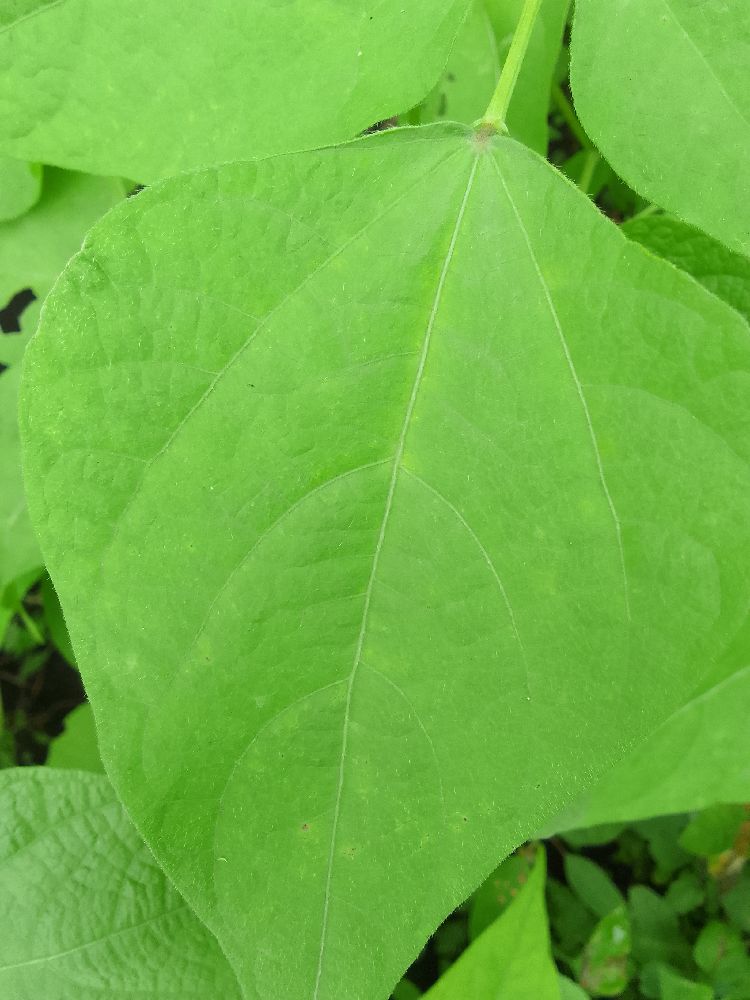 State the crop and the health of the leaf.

common bean, healthy
